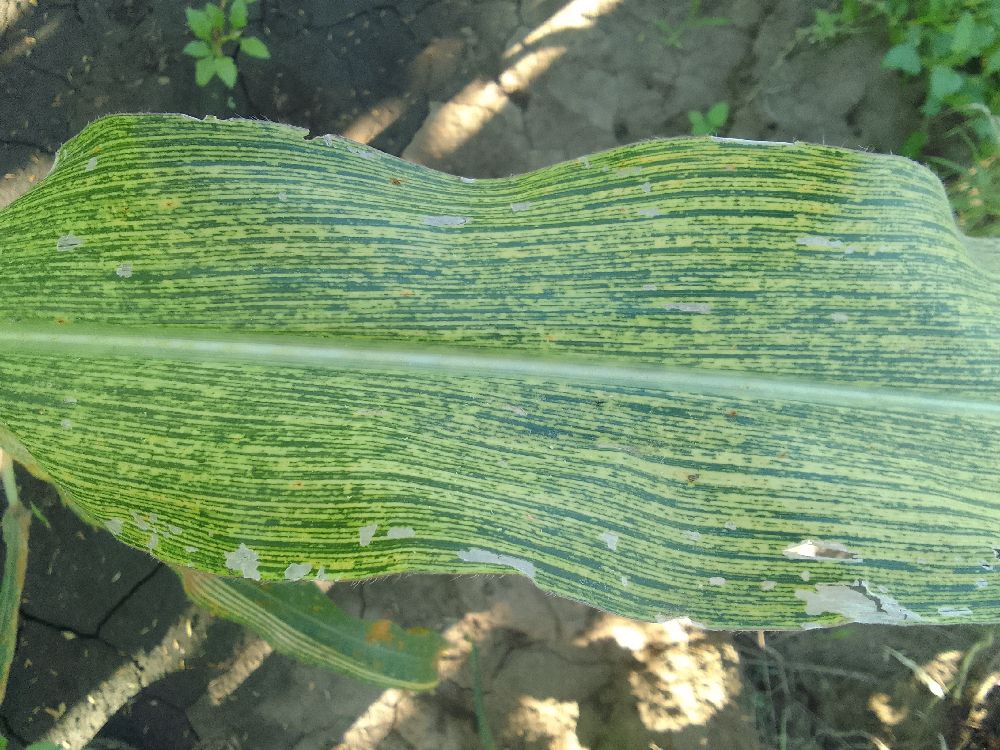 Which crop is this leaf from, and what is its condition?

maize, maize streak virus
